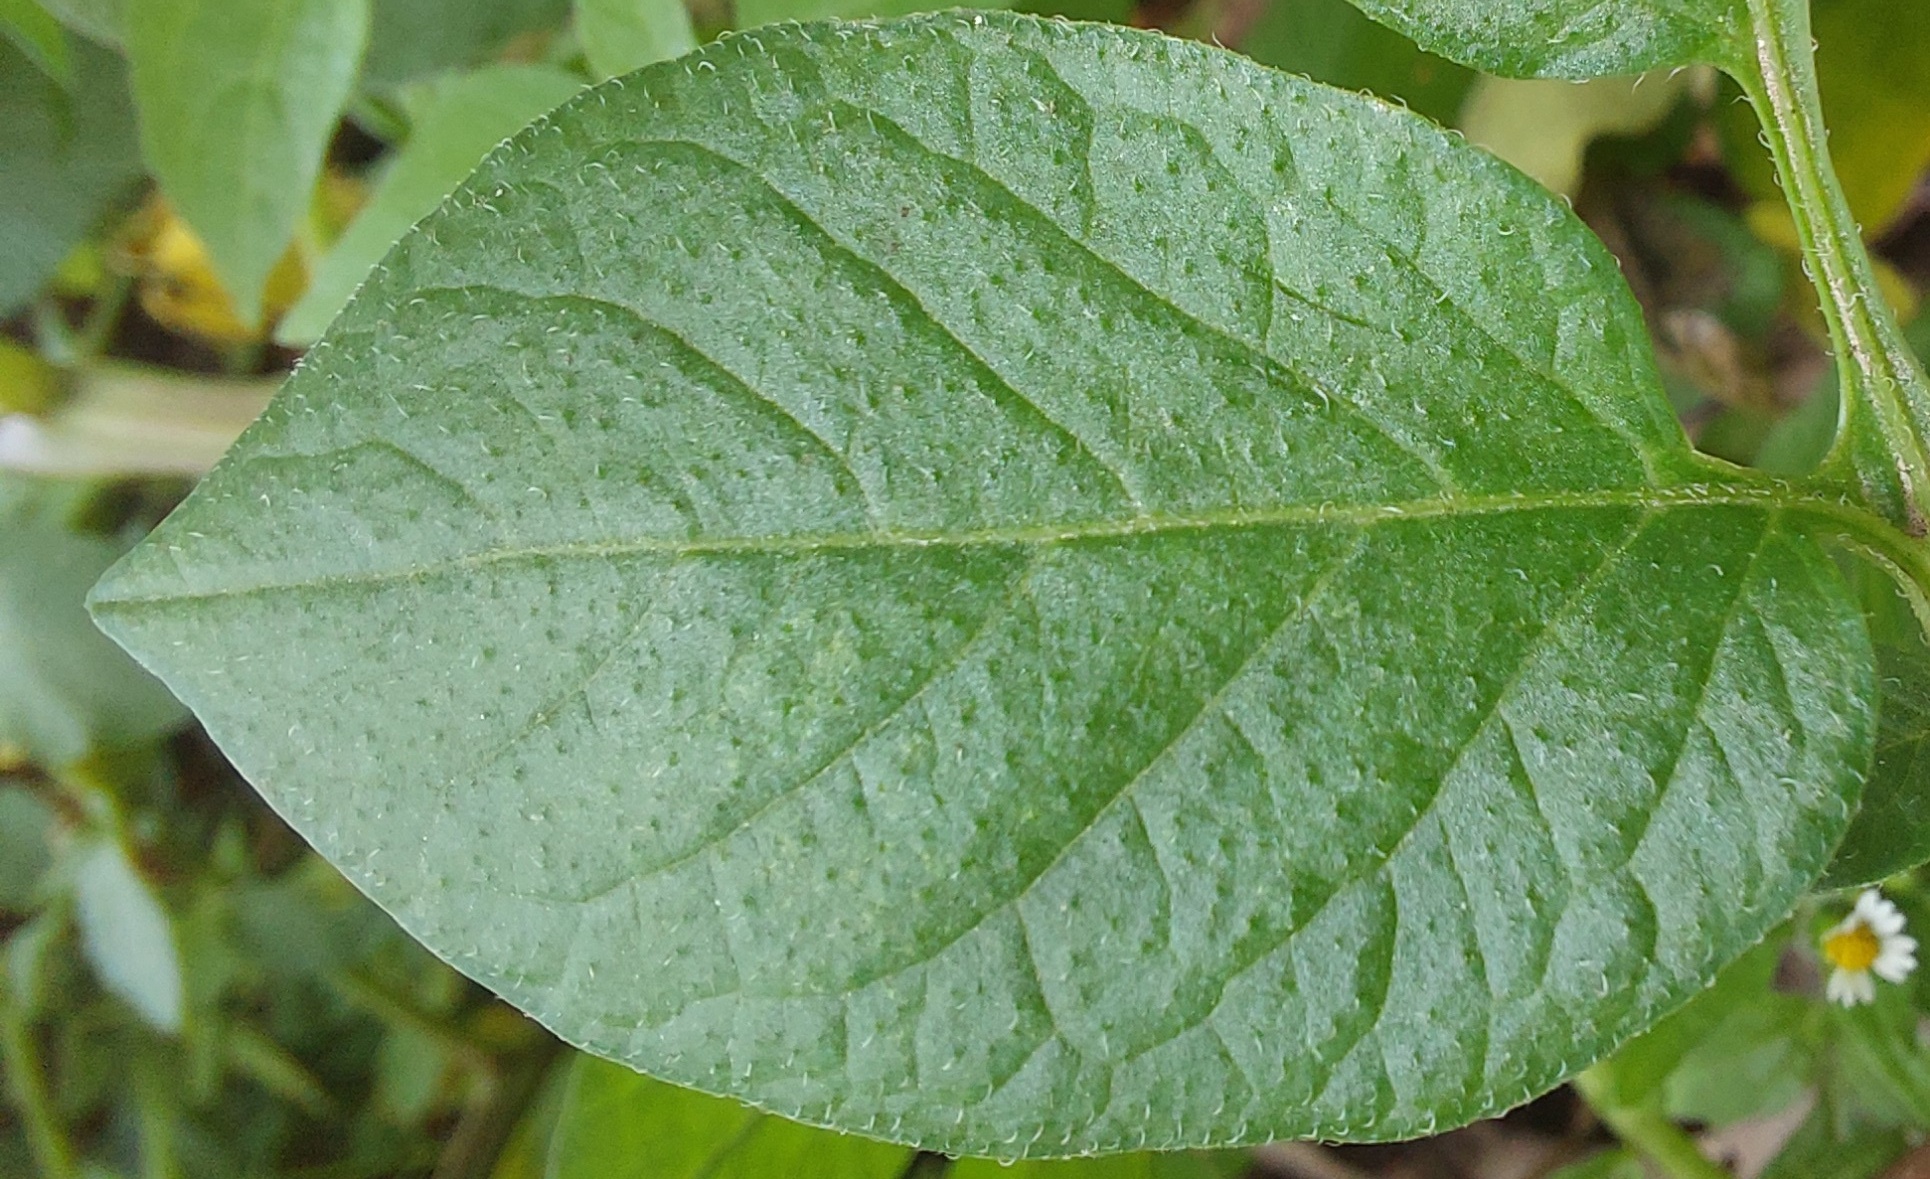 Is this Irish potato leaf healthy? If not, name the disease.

healthy
